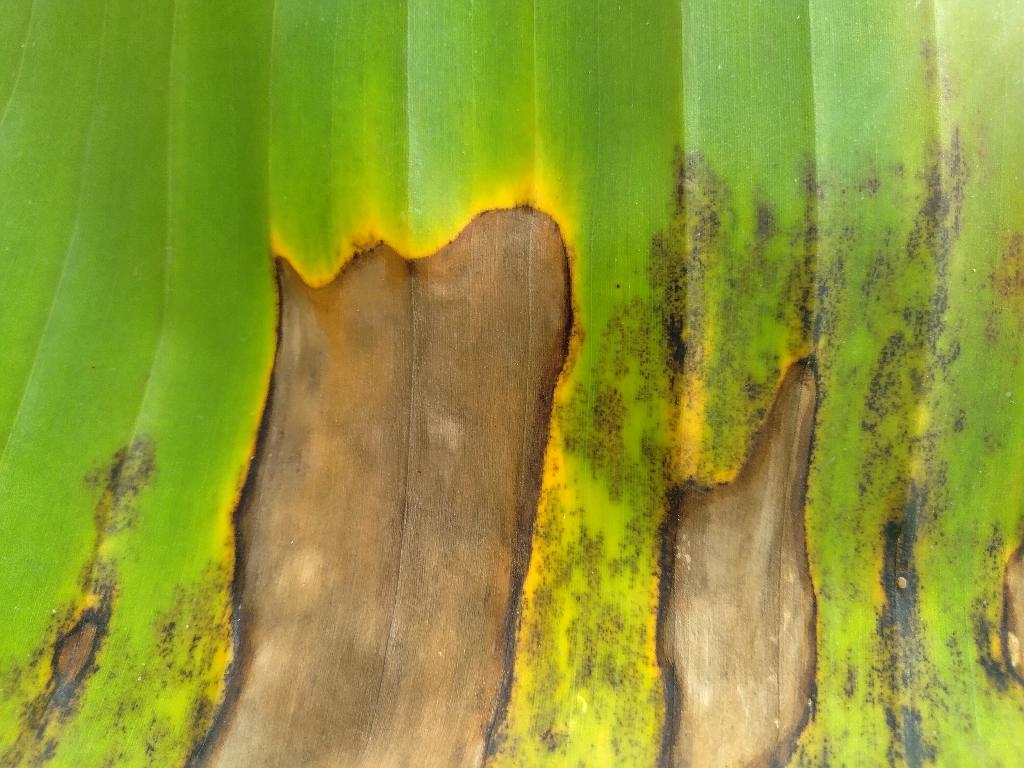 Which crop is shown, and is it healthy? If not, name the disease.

banana, black sigatoka
